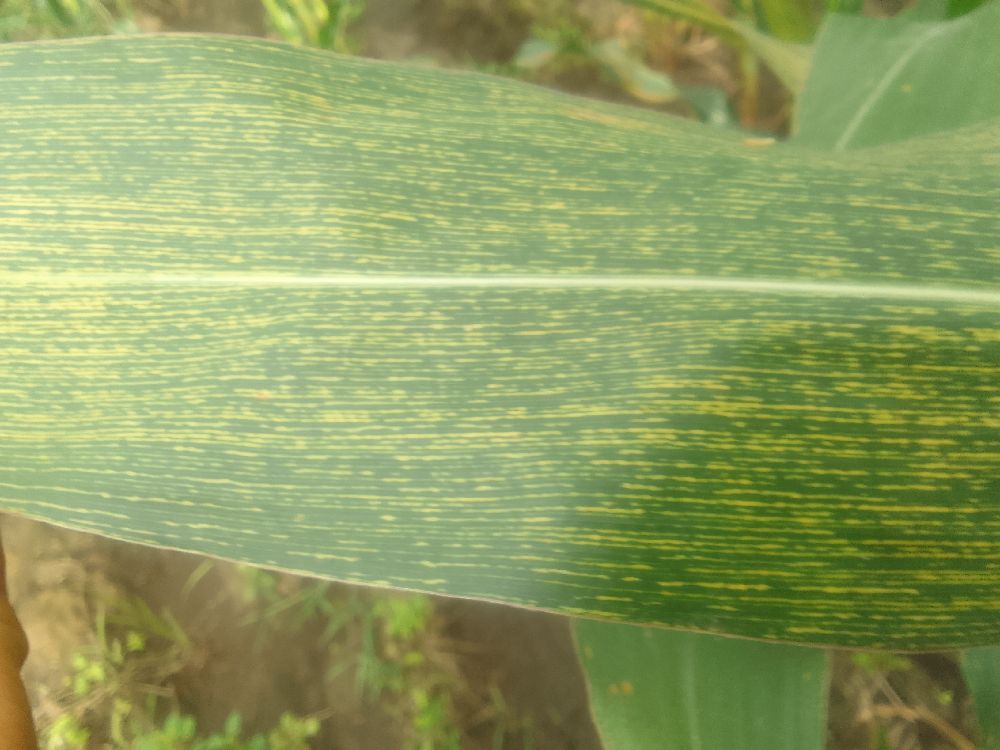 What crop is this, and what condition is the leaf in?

maize, maize streak virus
